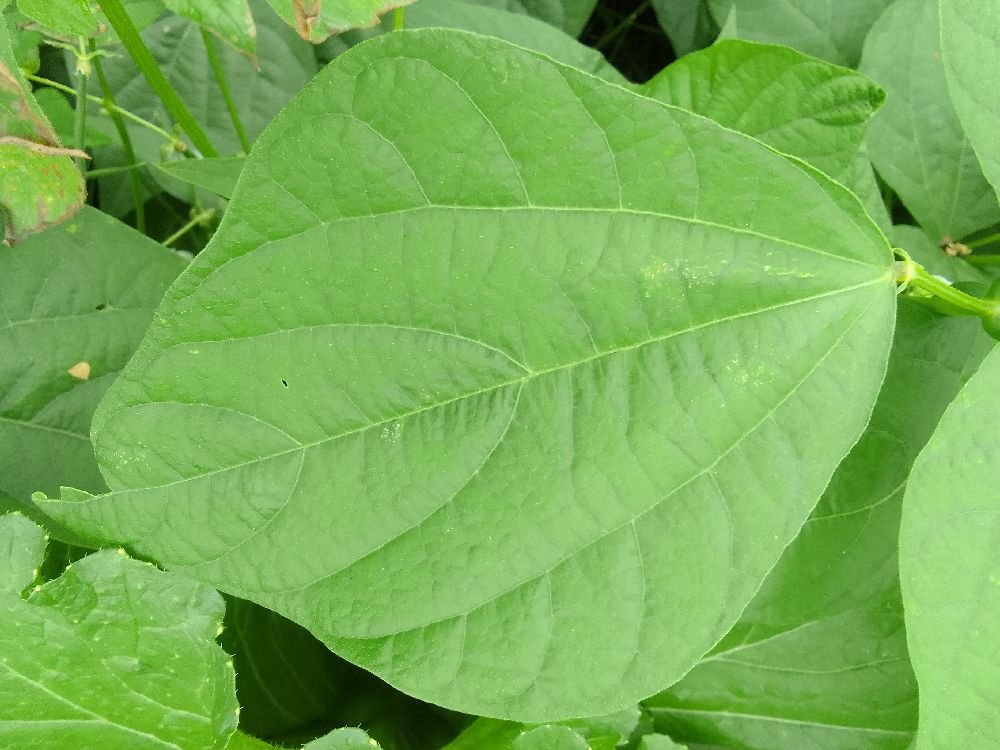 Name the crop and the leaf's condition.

common bean, healthy
